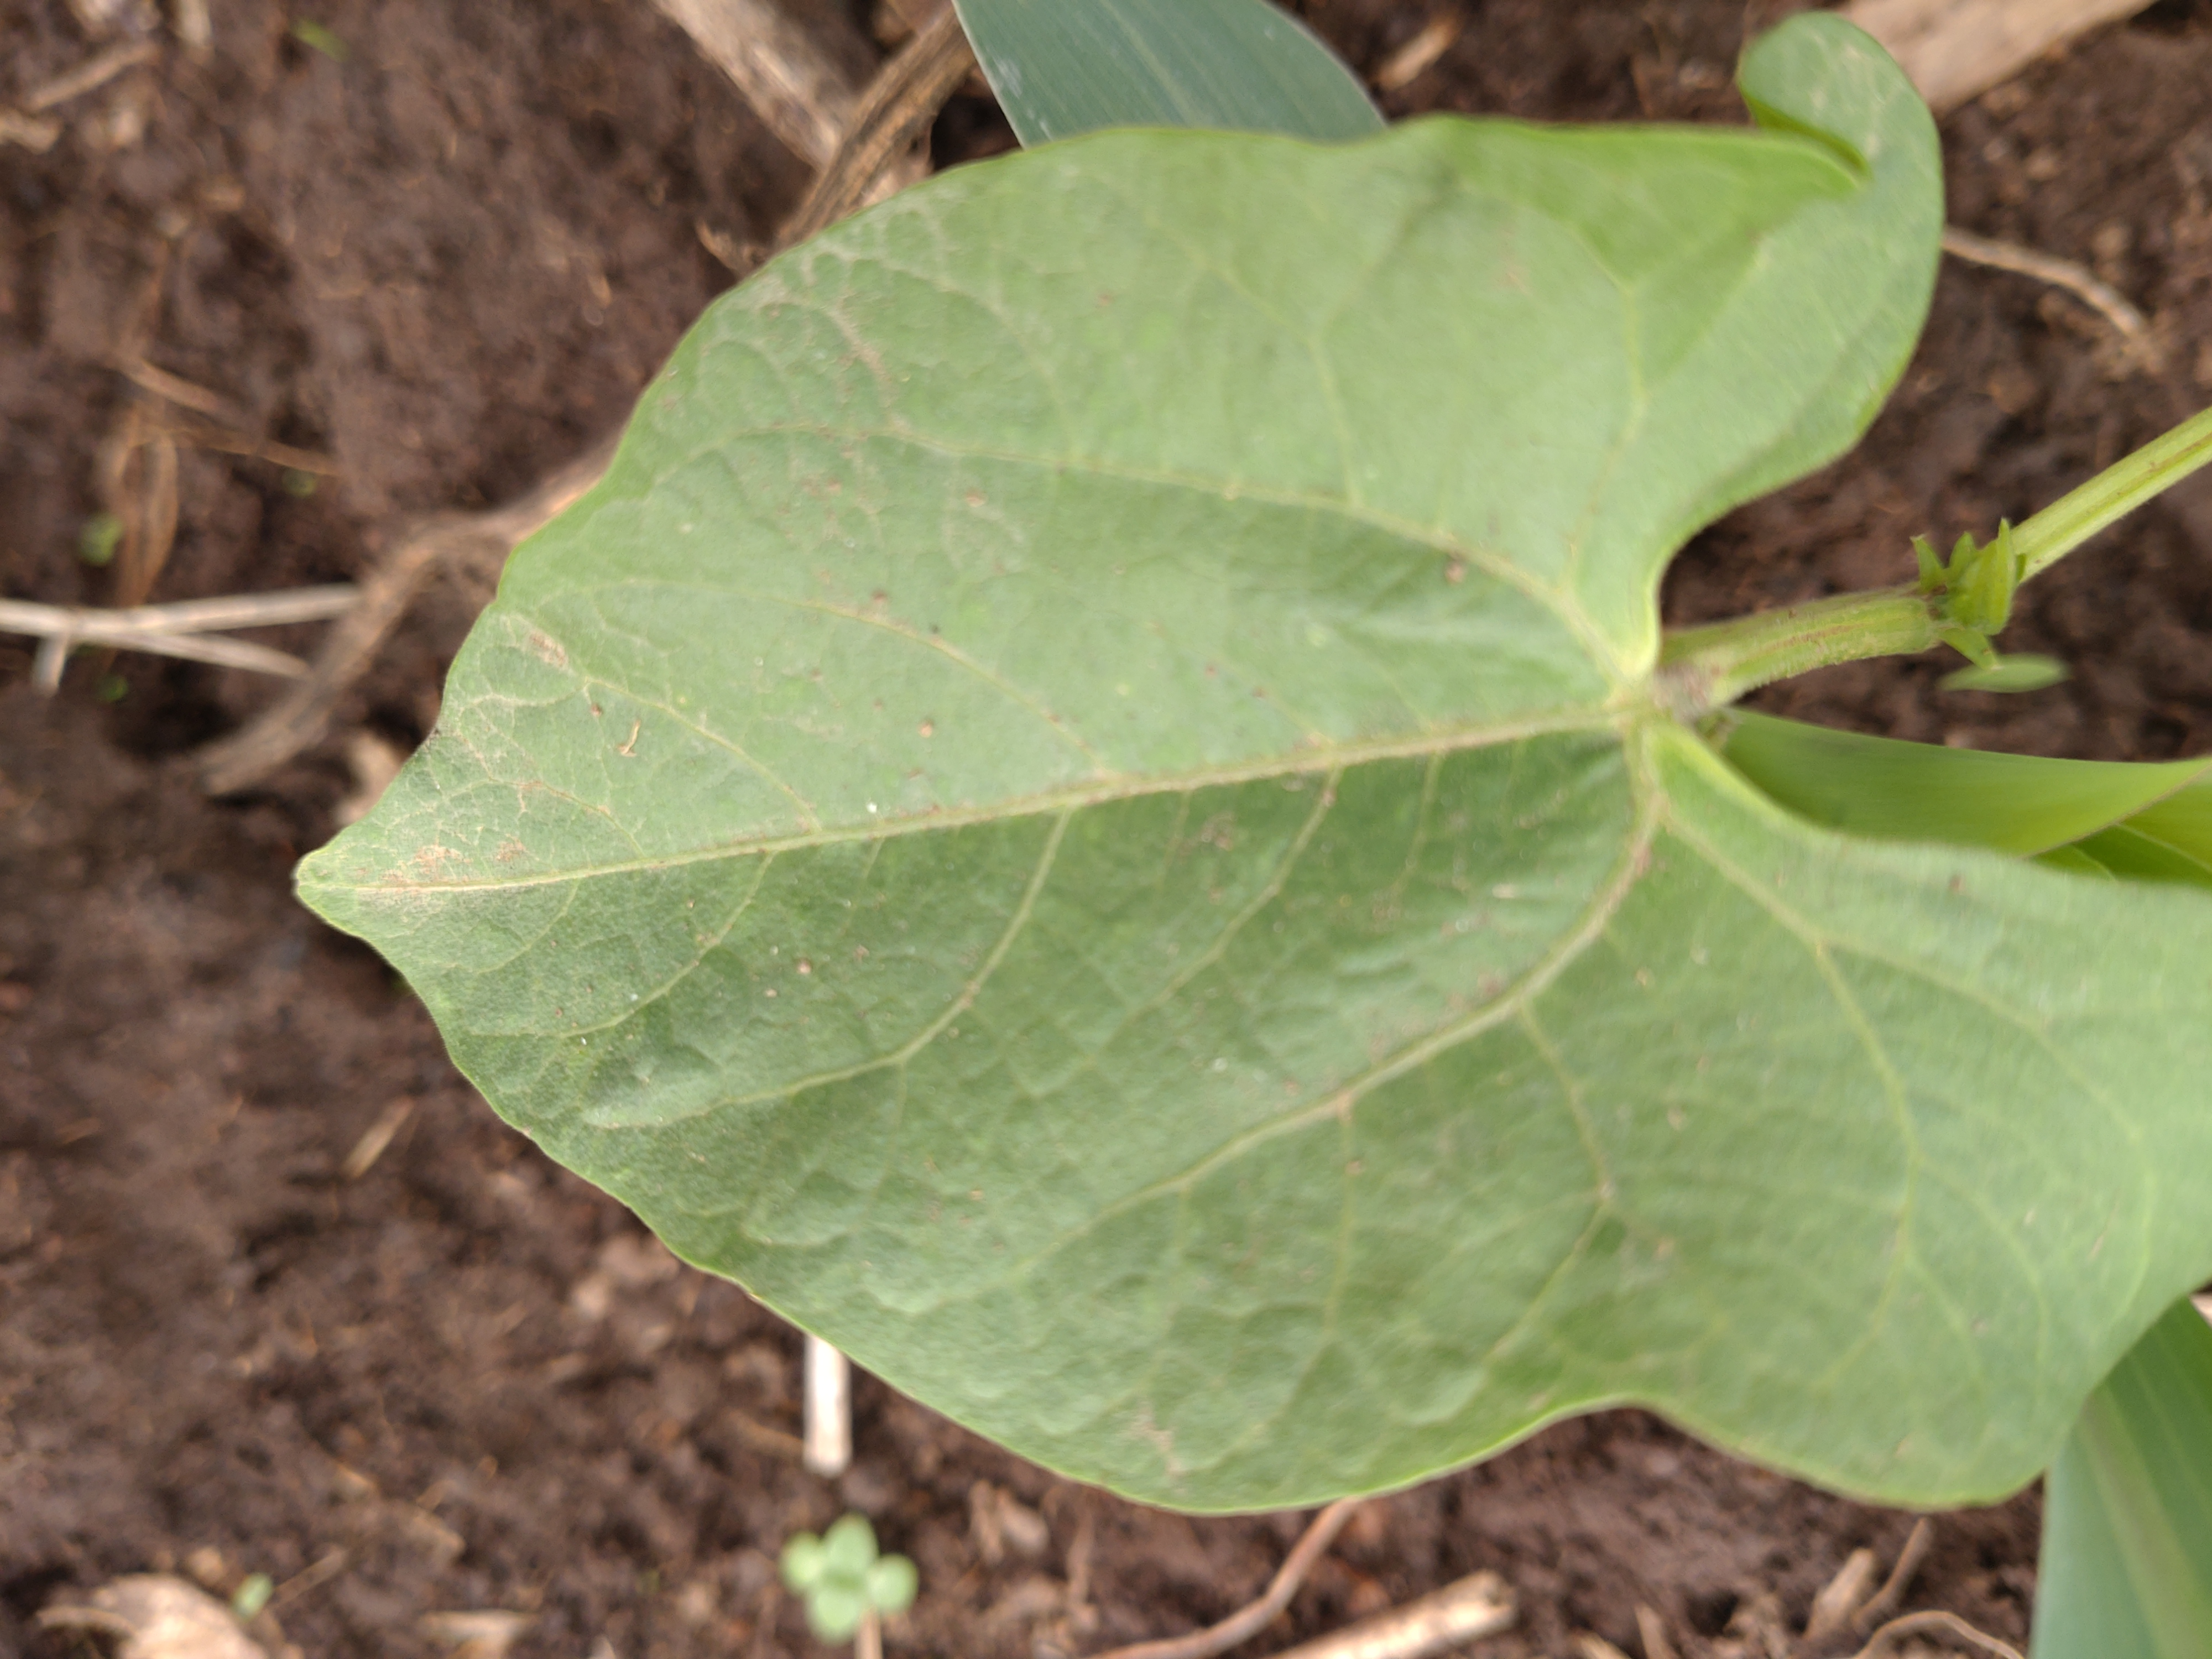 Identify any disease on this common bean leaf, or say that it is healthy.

healthy
